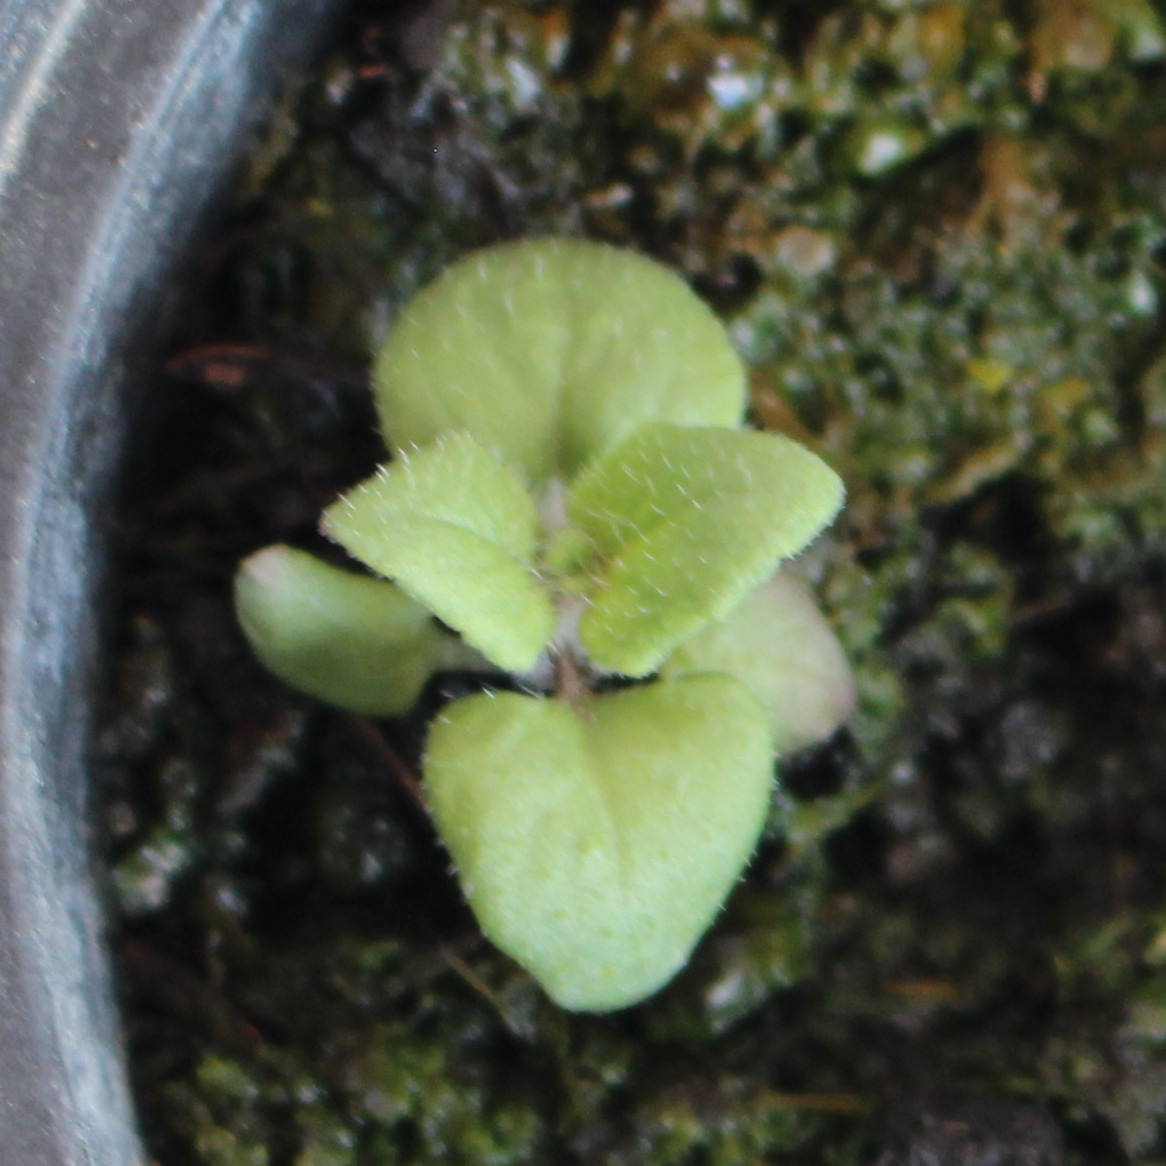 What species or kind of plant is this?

Veronica persica
